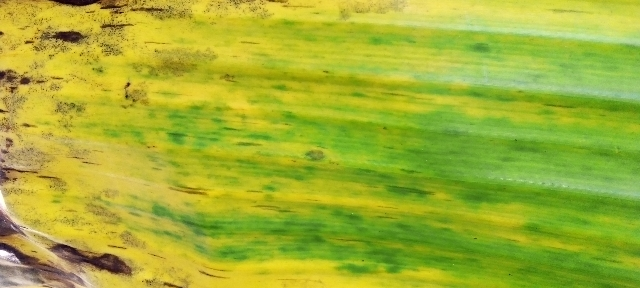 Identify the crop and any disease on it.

banana, fusarium wilt race 1
